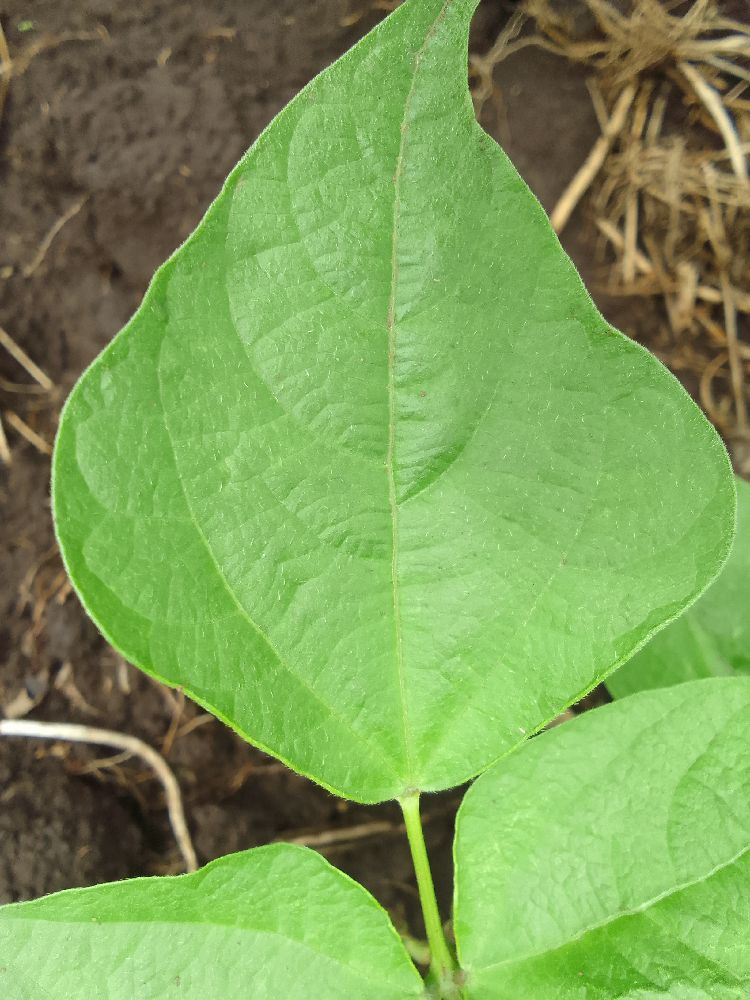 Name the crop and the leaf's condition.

common bean, healthy
